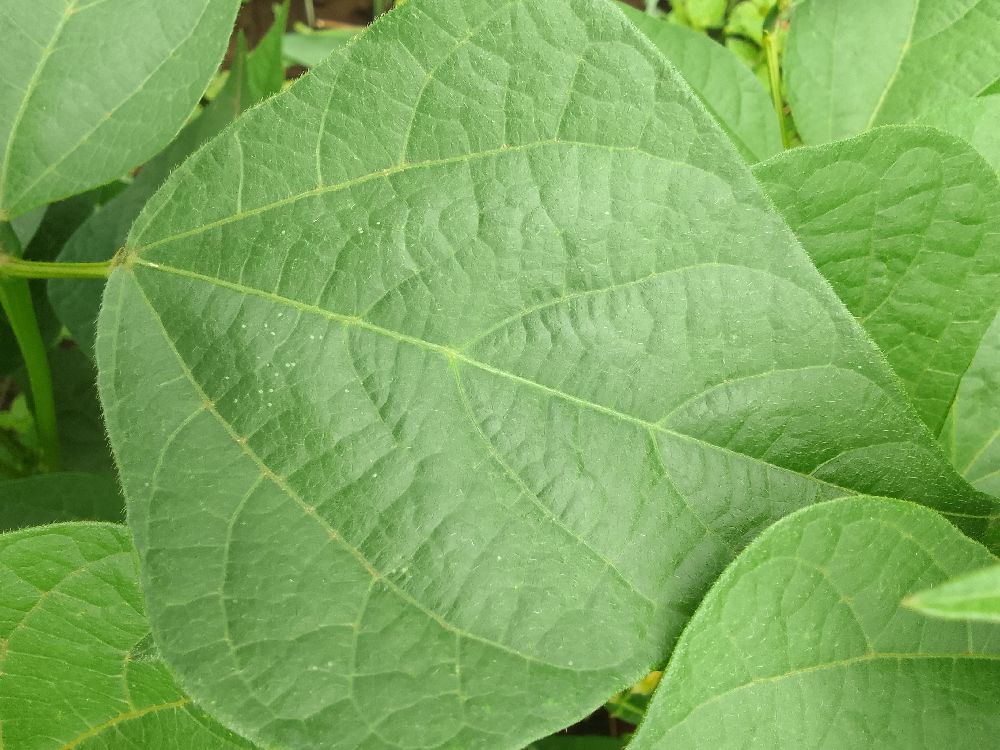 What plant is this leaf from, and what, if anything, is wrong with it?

common bean, healthy
